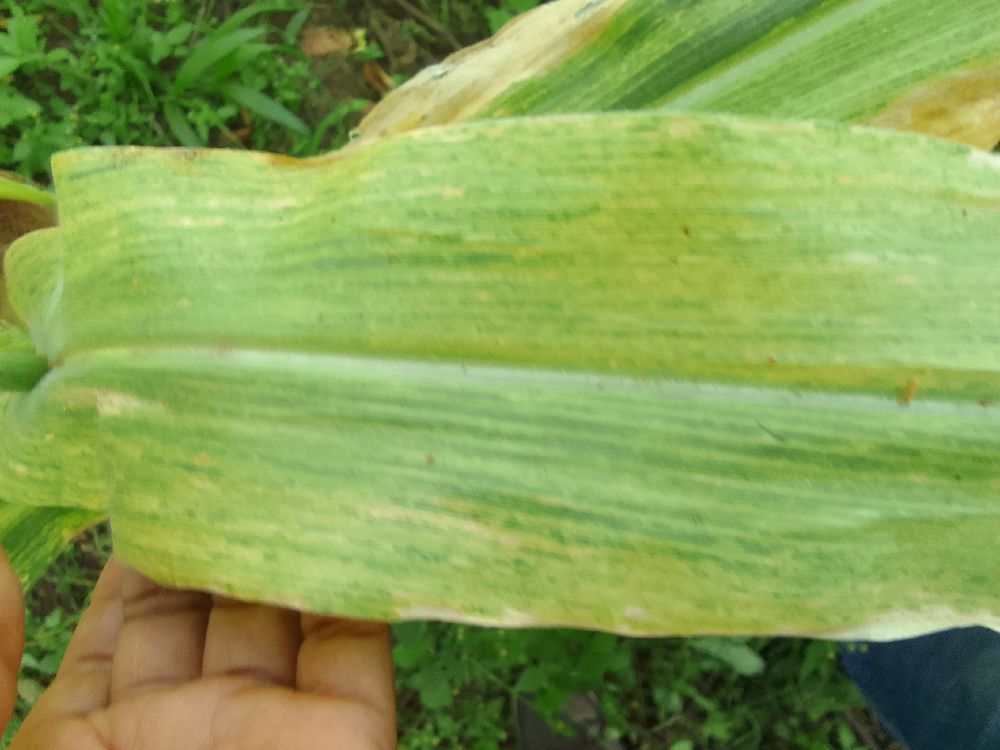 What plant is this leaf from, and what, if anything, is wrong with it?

maize, maize lethal necrosis
